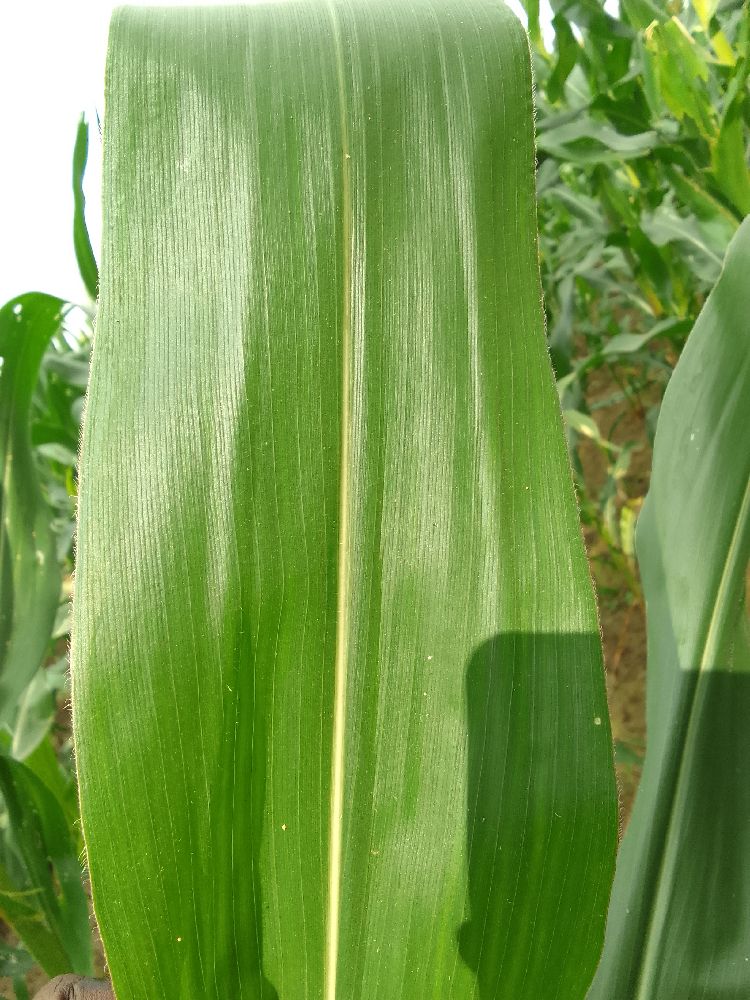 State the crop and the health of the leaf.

maize, healthy
